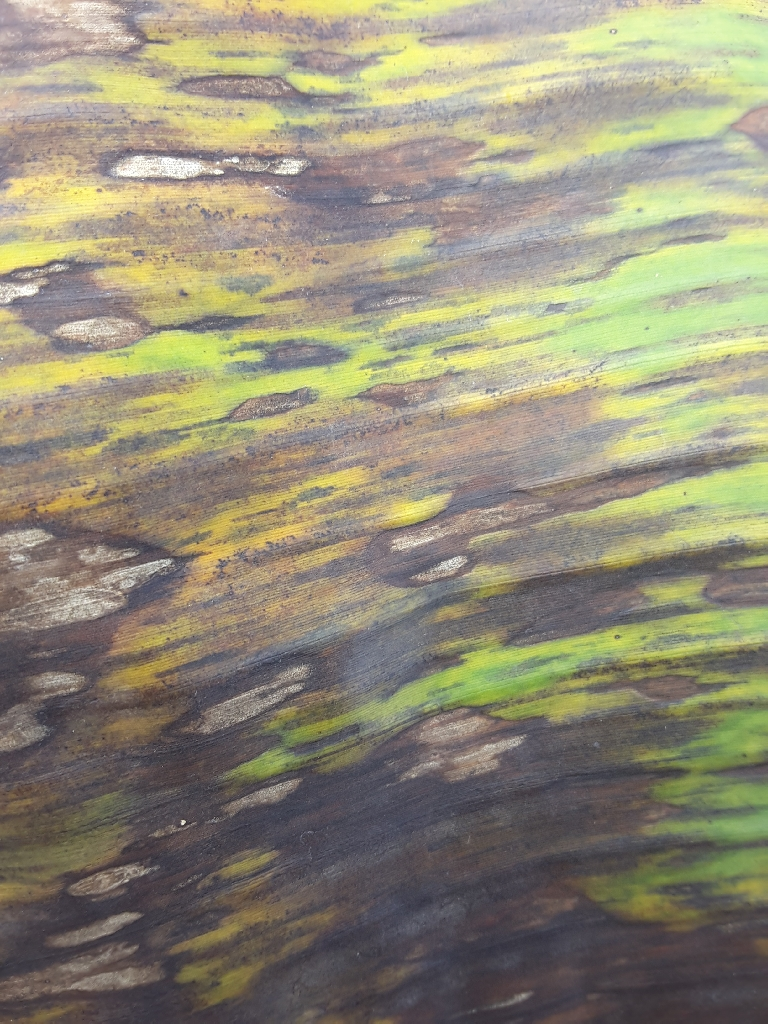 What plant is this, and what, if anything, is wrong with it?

banana, black sigatoka
